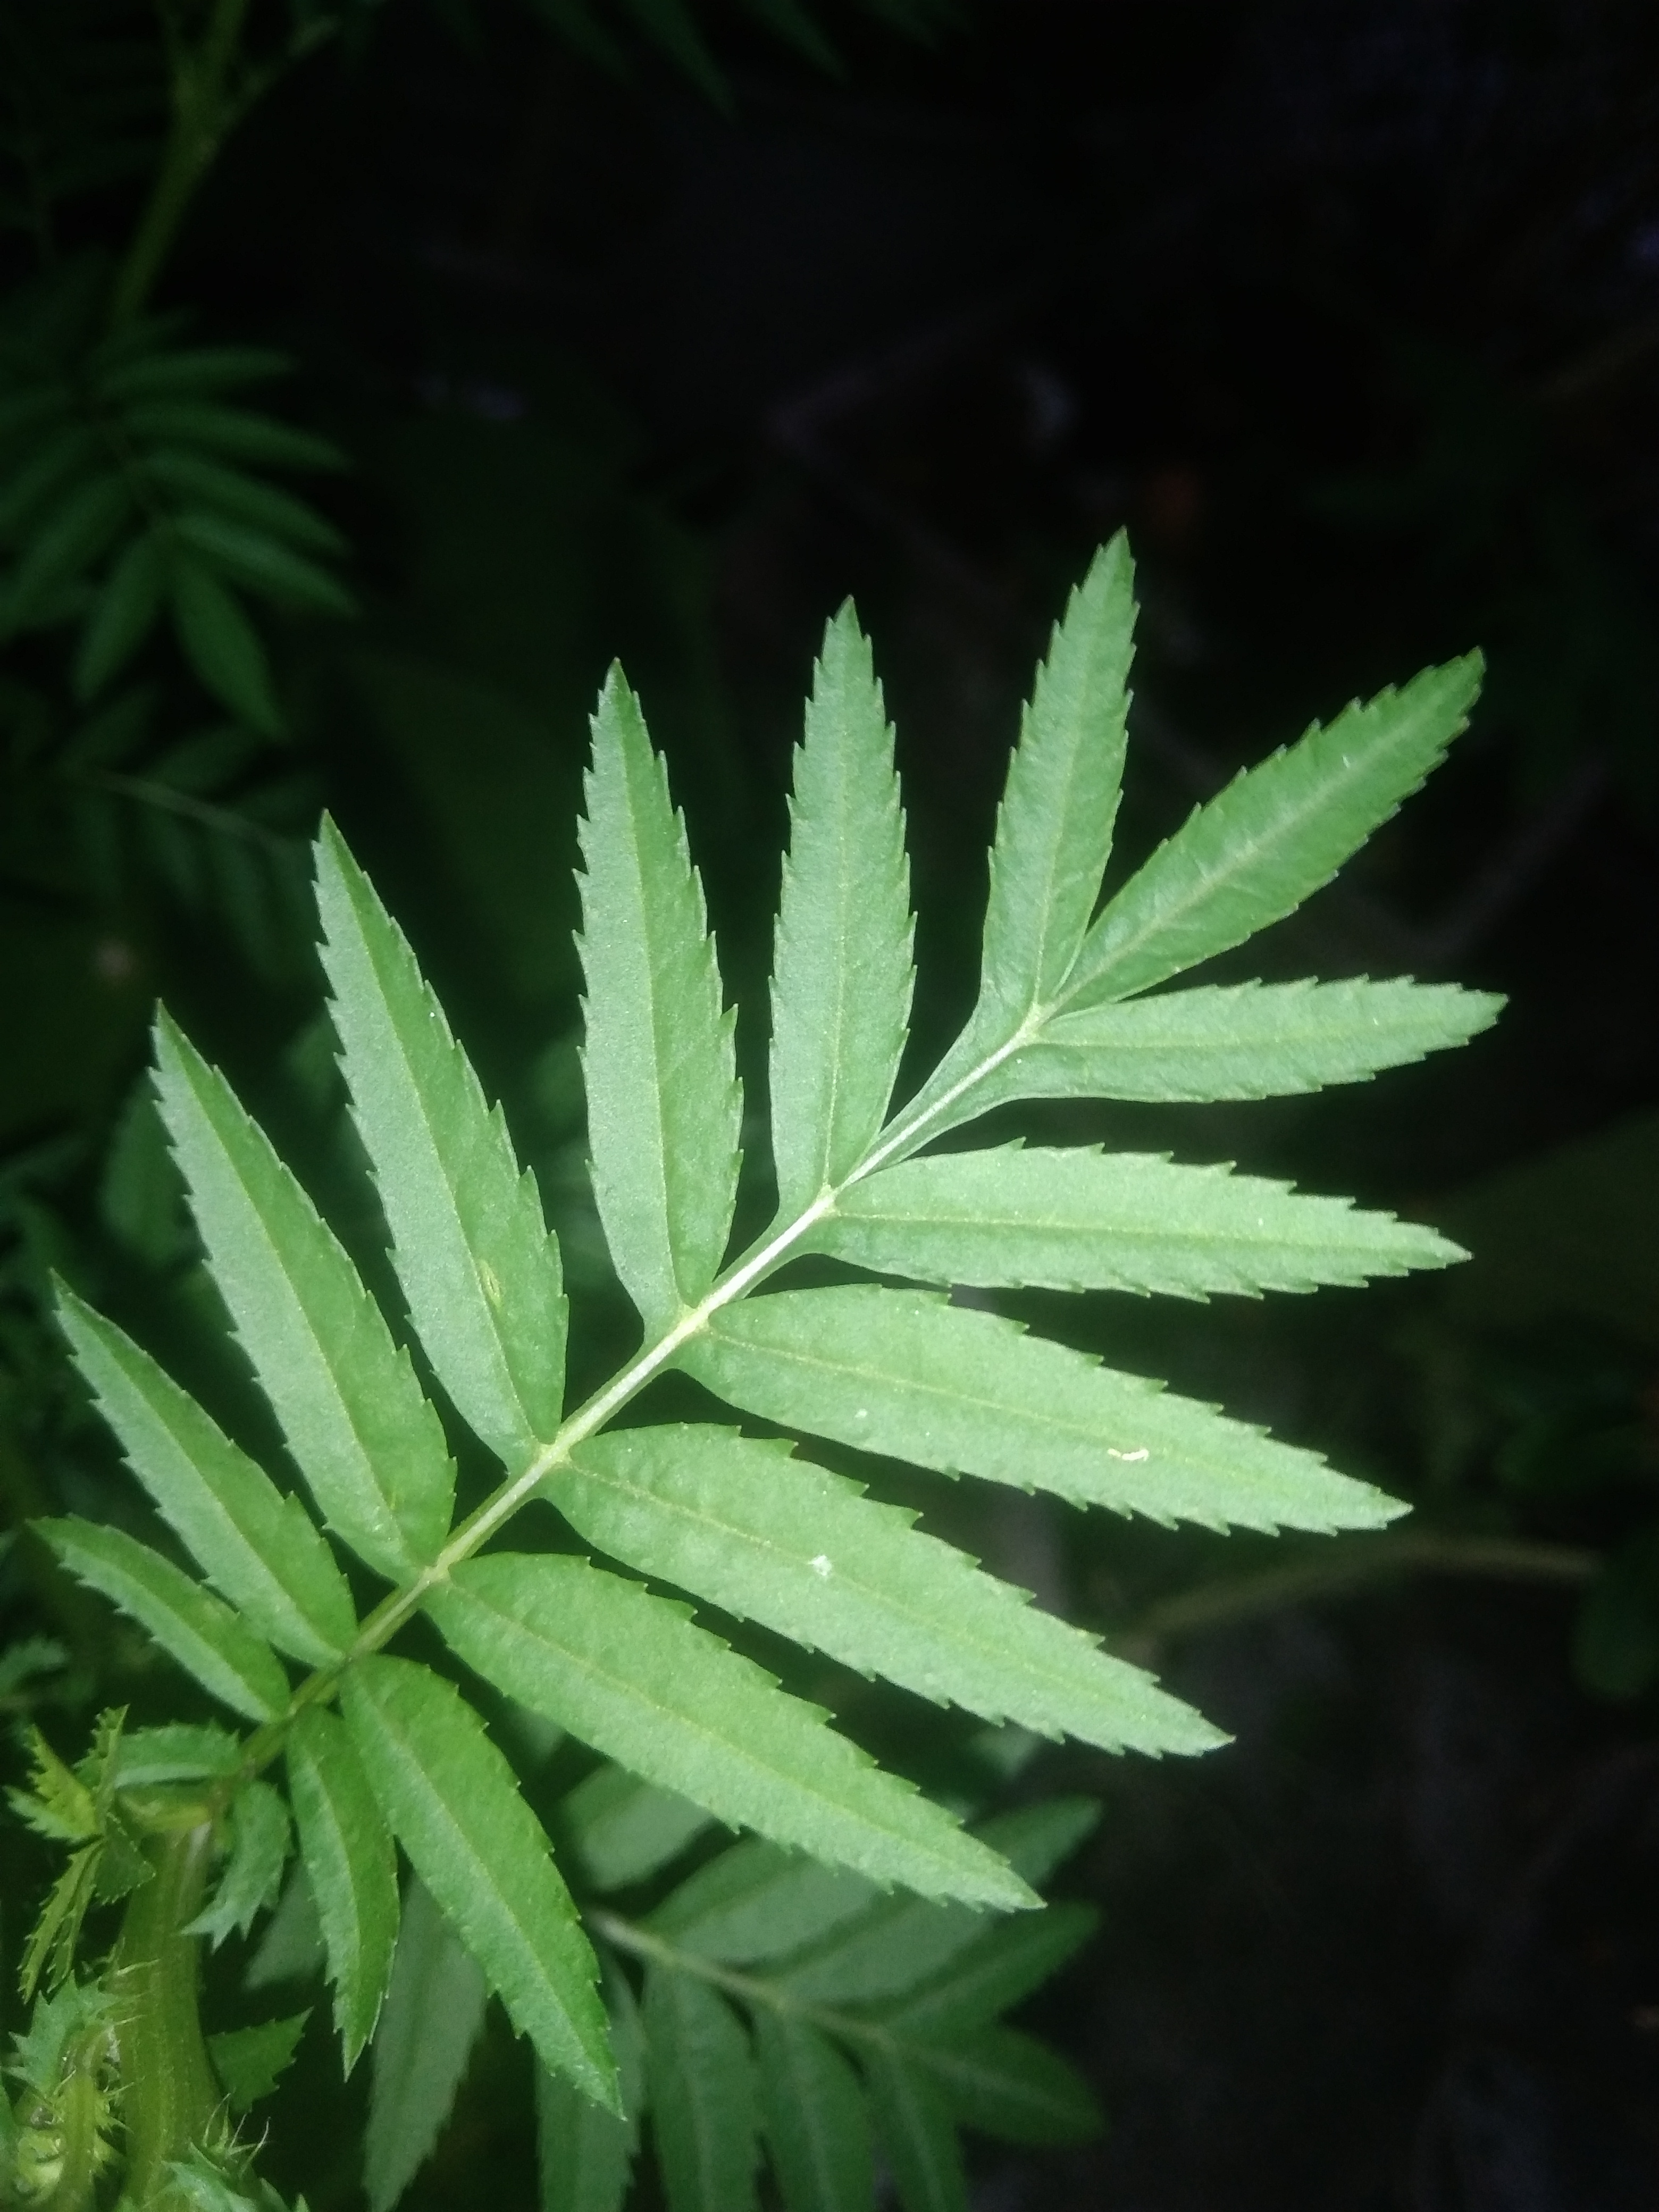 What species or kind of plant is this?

marigold
